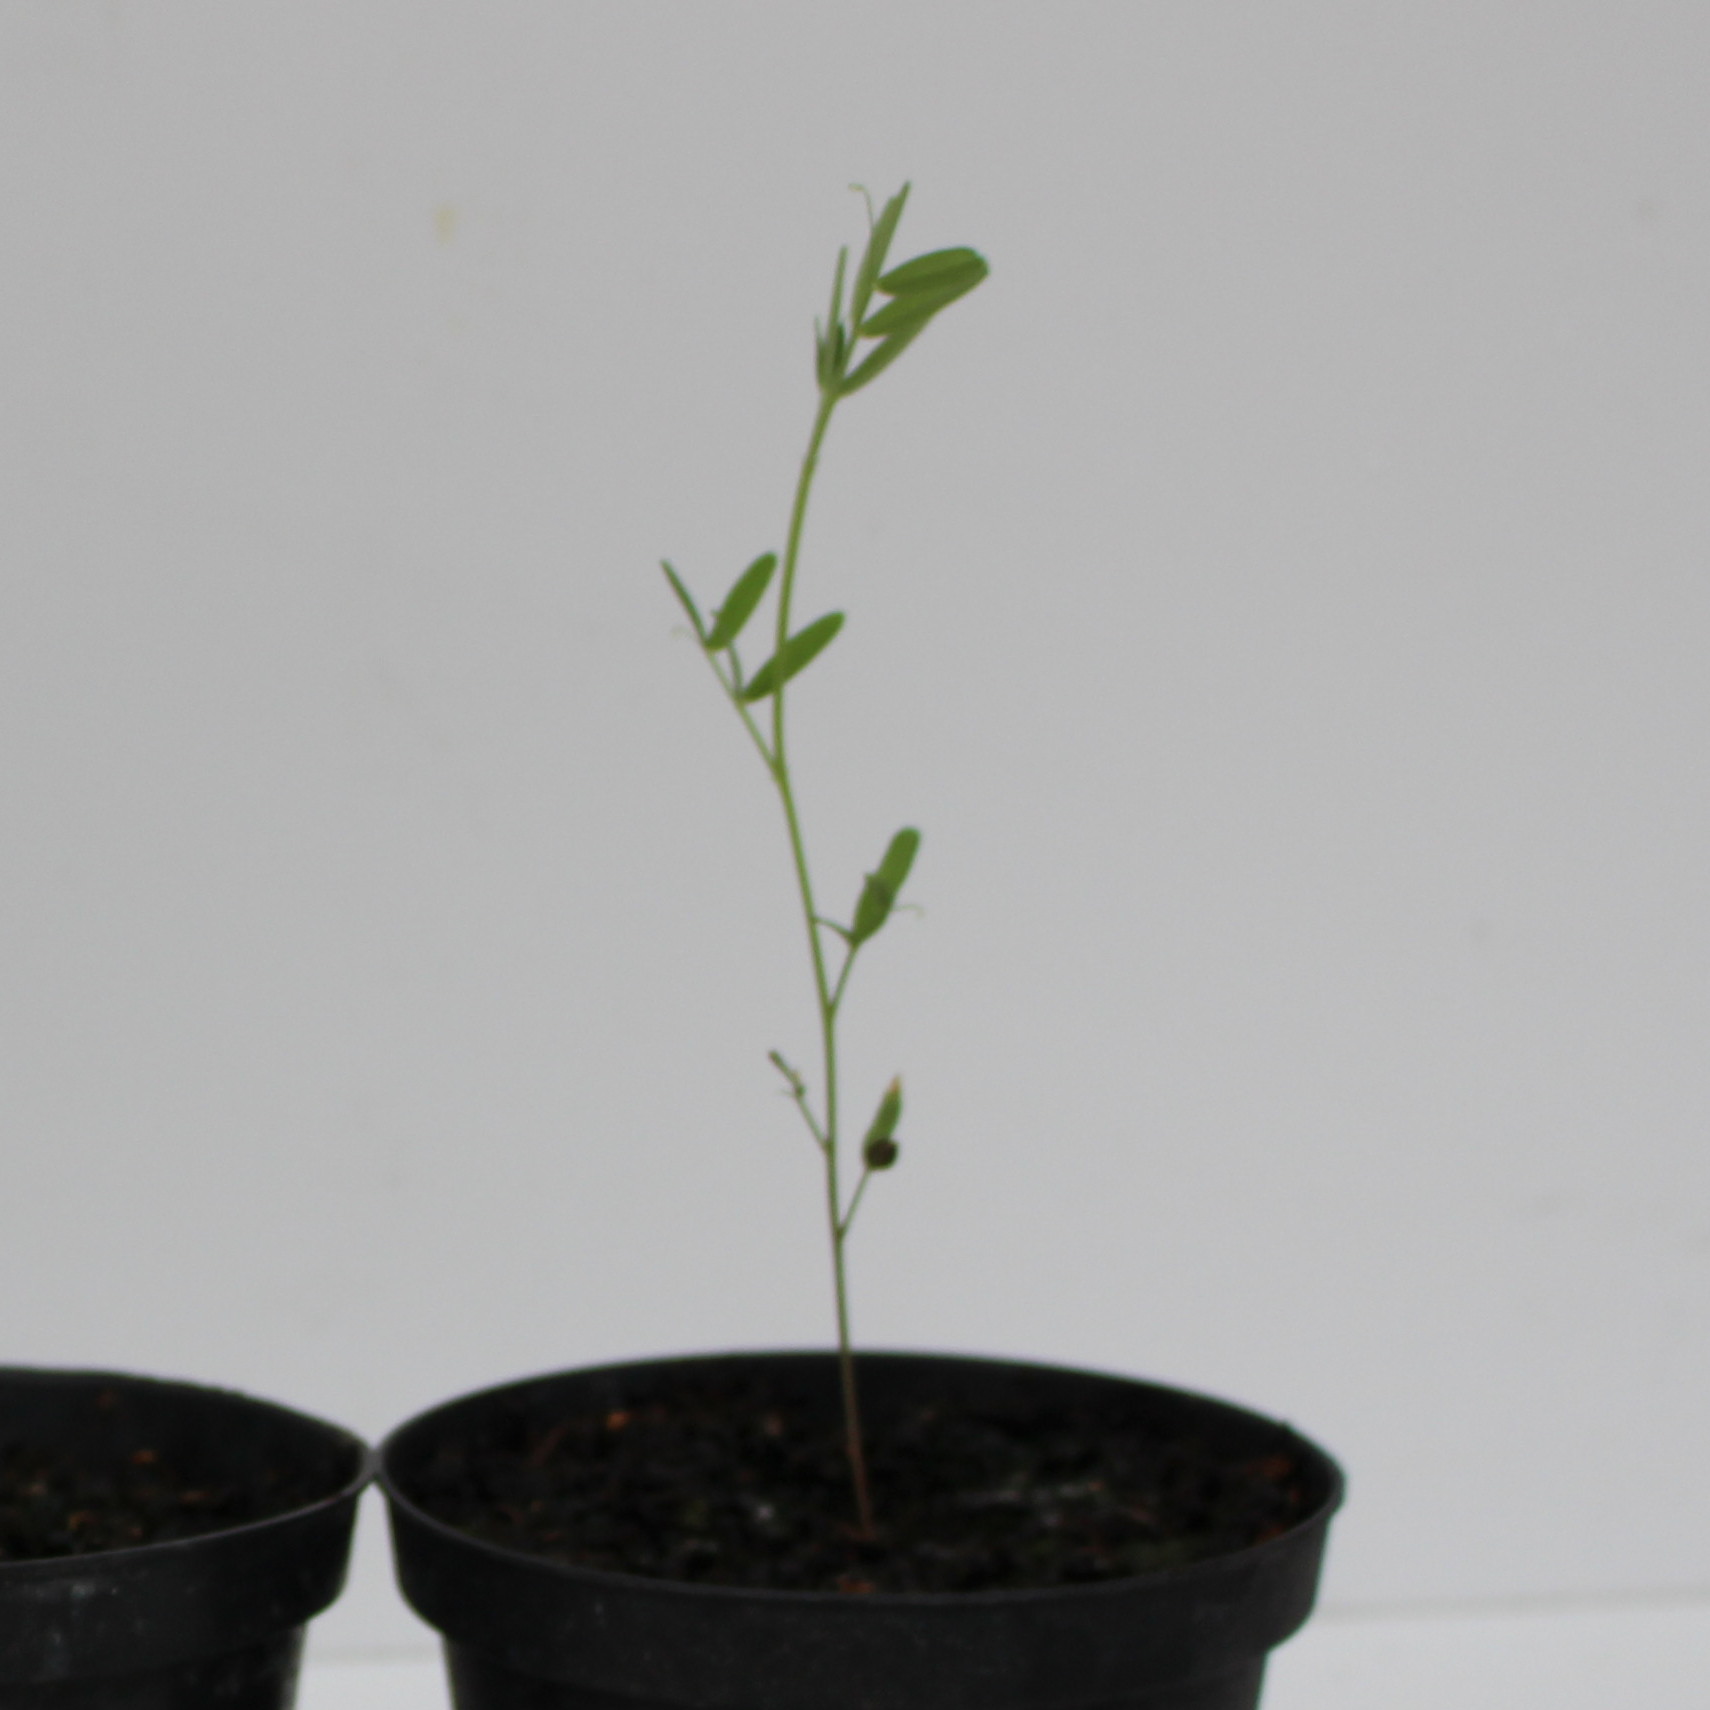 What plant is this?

Vicia sativa
